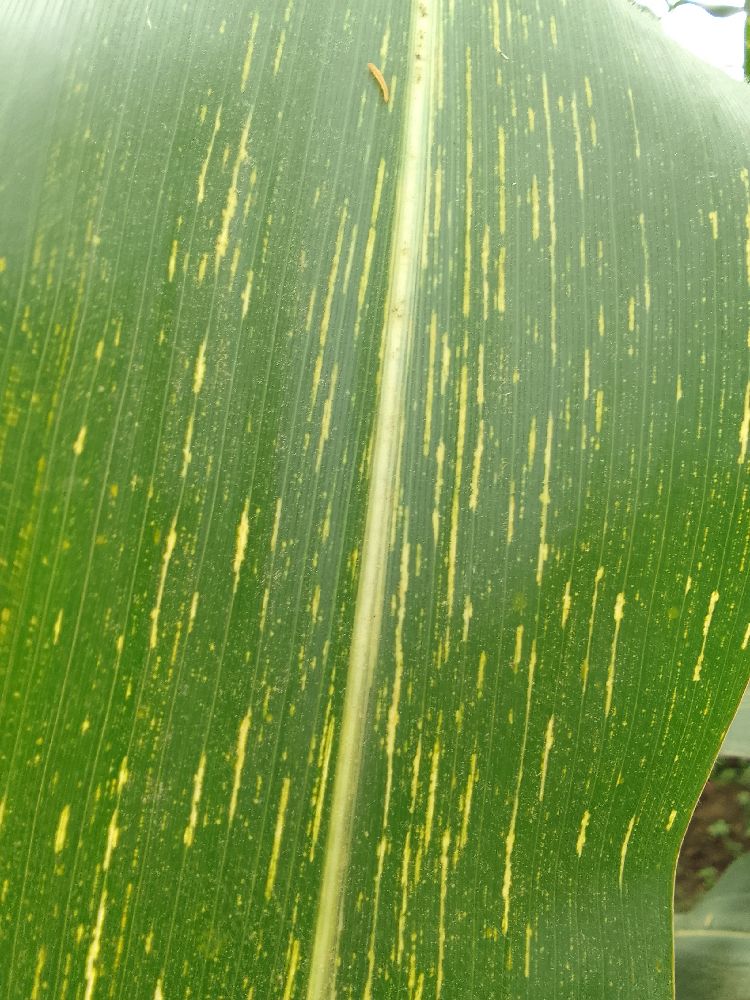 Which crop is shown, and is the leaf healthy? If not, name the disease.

maize, maize streak virus
